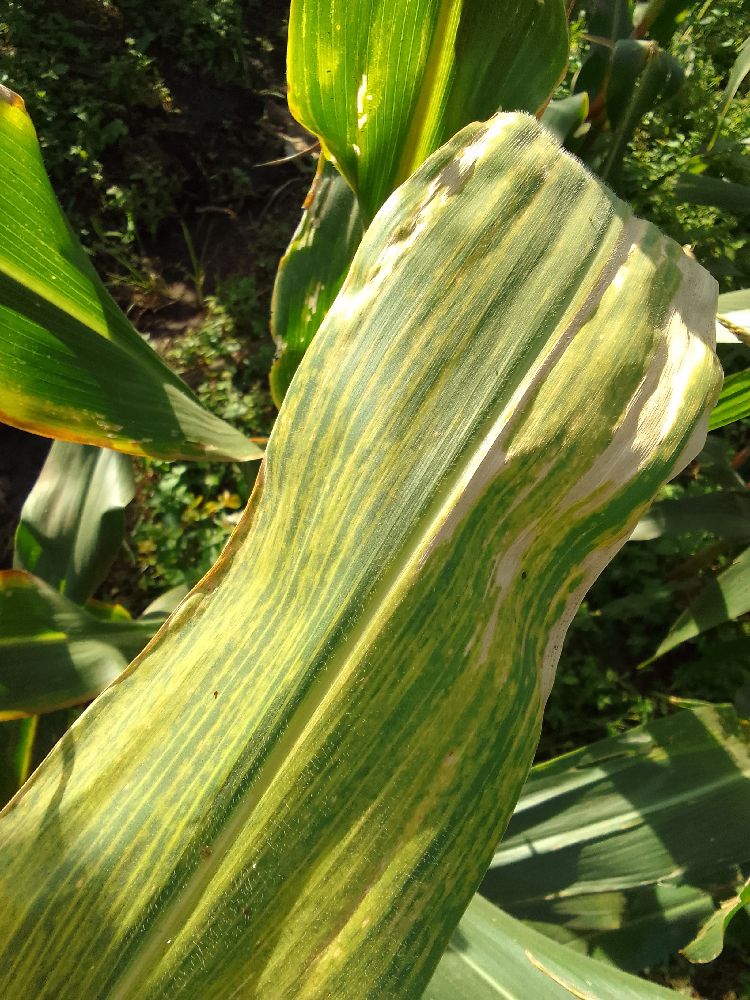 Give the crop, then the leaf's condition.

maize, maize lethal necrosis
